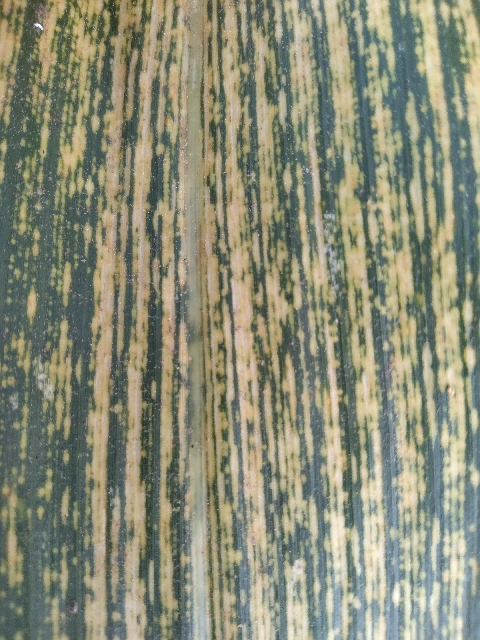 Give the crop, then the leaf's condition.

maize, maize streak virus
